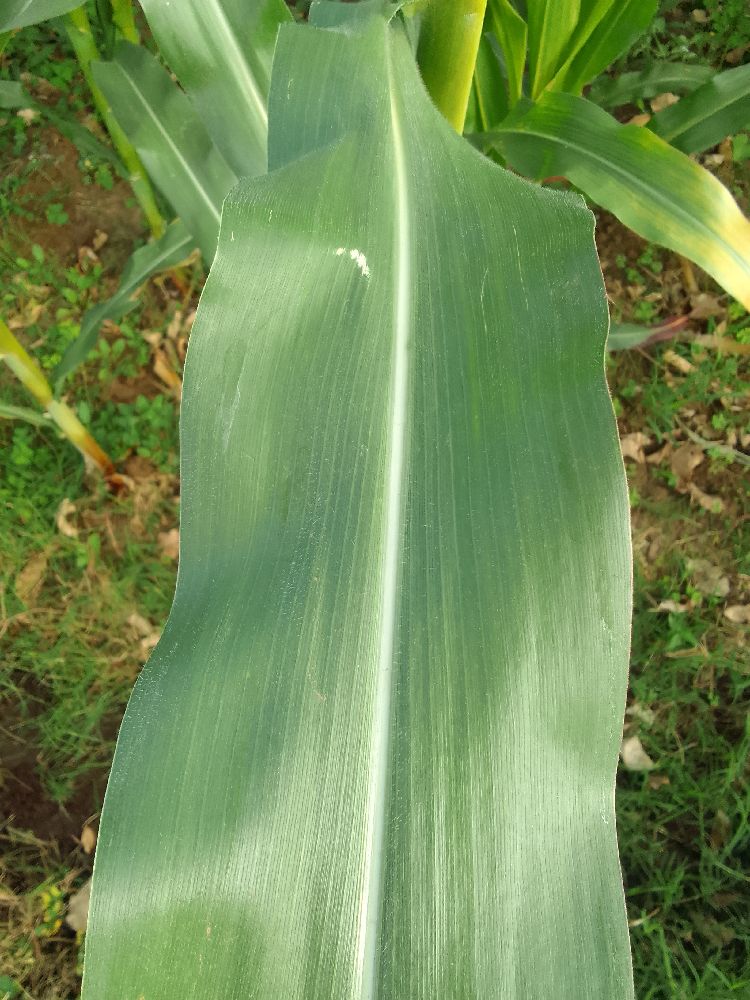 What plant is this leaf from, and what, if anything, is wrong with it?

maize, healthy
